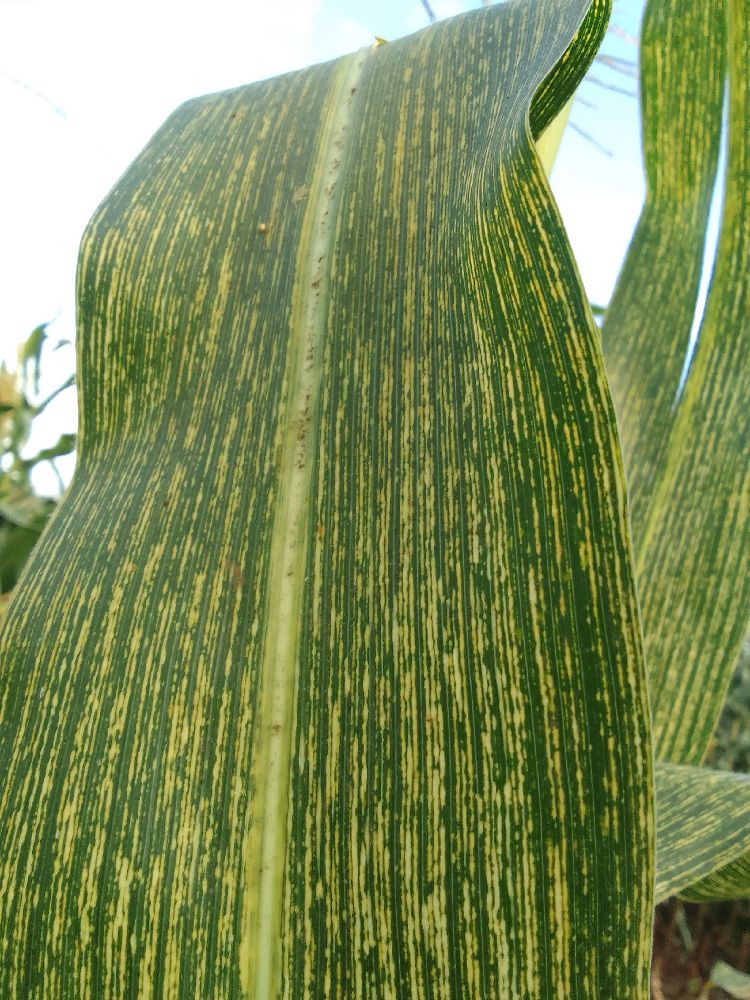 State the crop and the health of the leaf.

maize, maize streak virus
